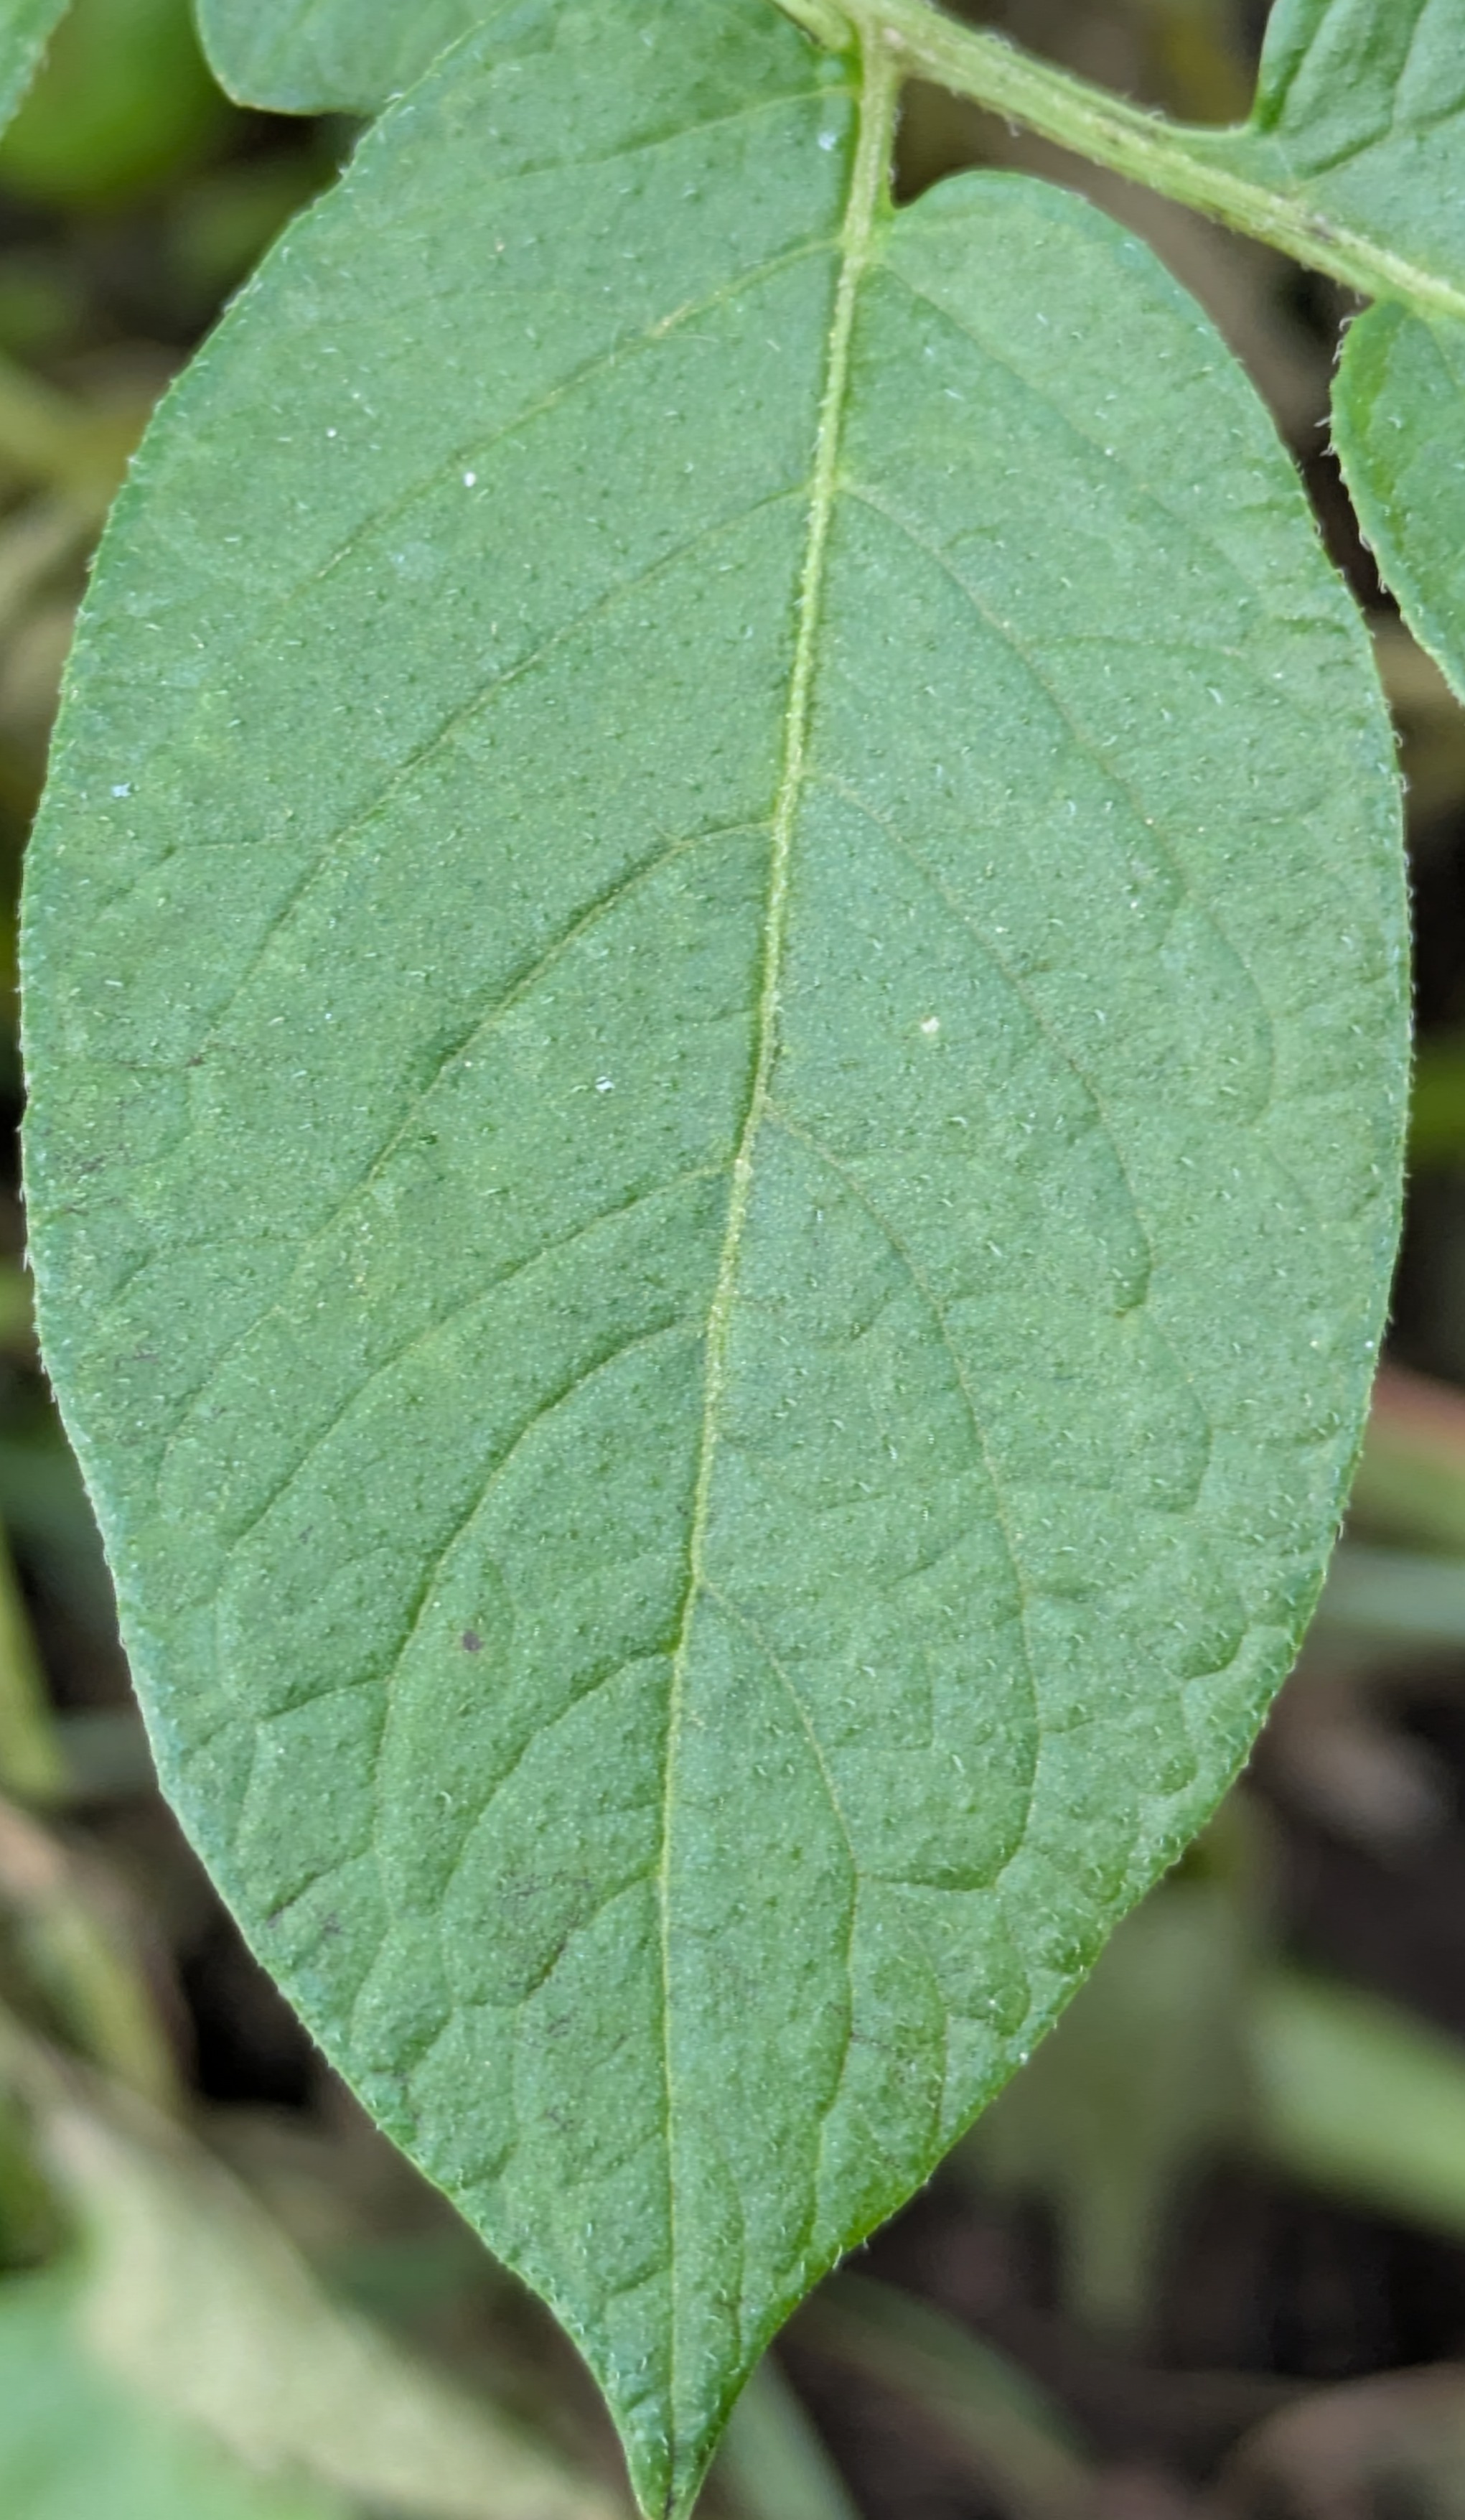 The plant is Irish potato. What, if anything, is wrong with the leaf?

healthy
